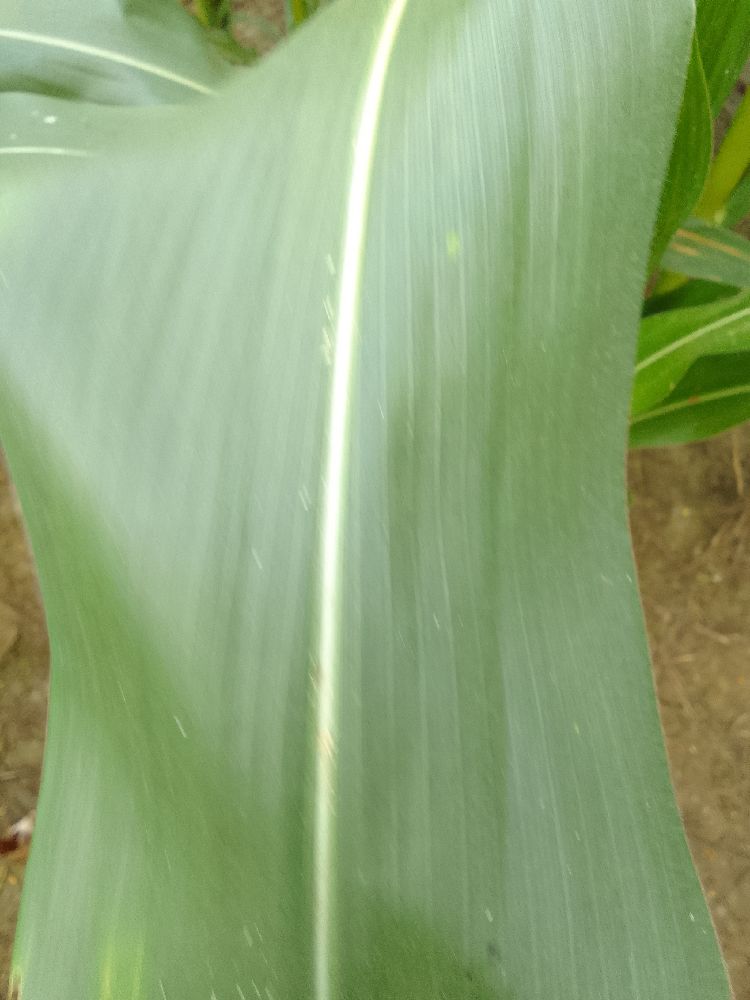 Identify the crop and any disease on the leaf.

maize, healthy
